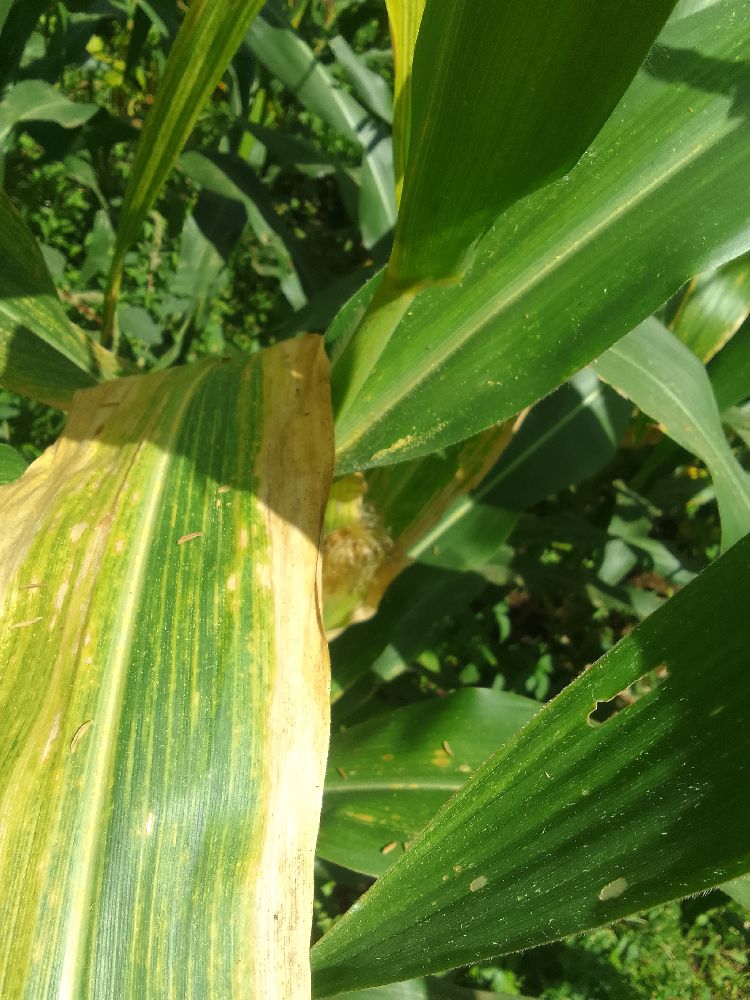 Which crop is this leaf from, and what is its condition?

maize, maize lethal necrosis
